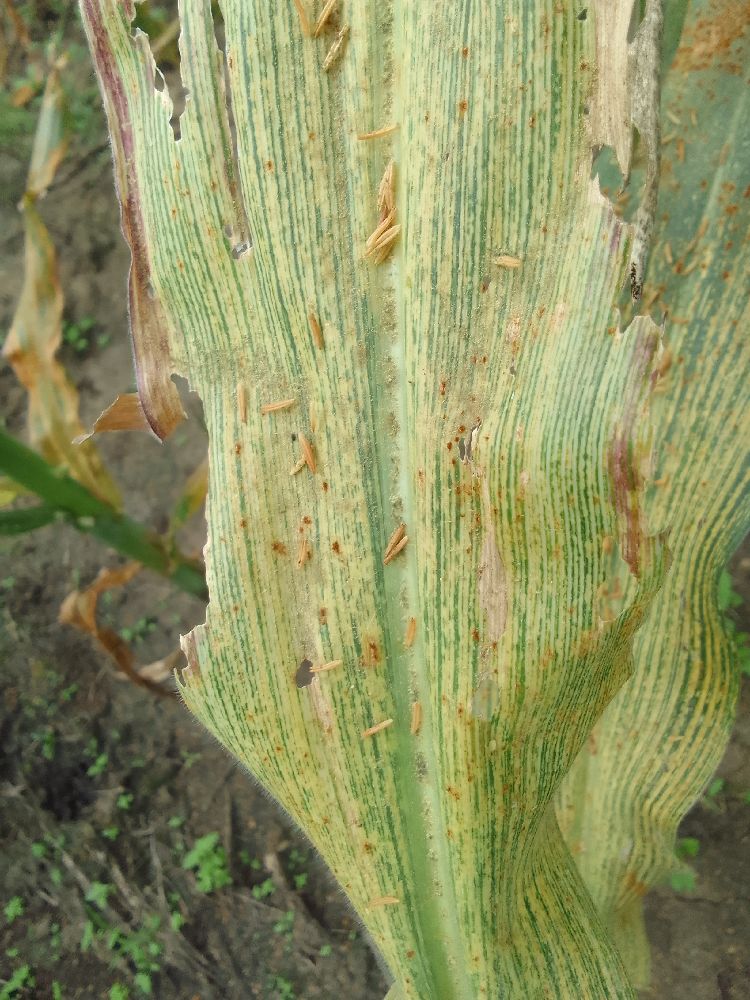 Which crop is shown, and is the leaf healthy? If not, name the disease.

maize, maize streak virus
